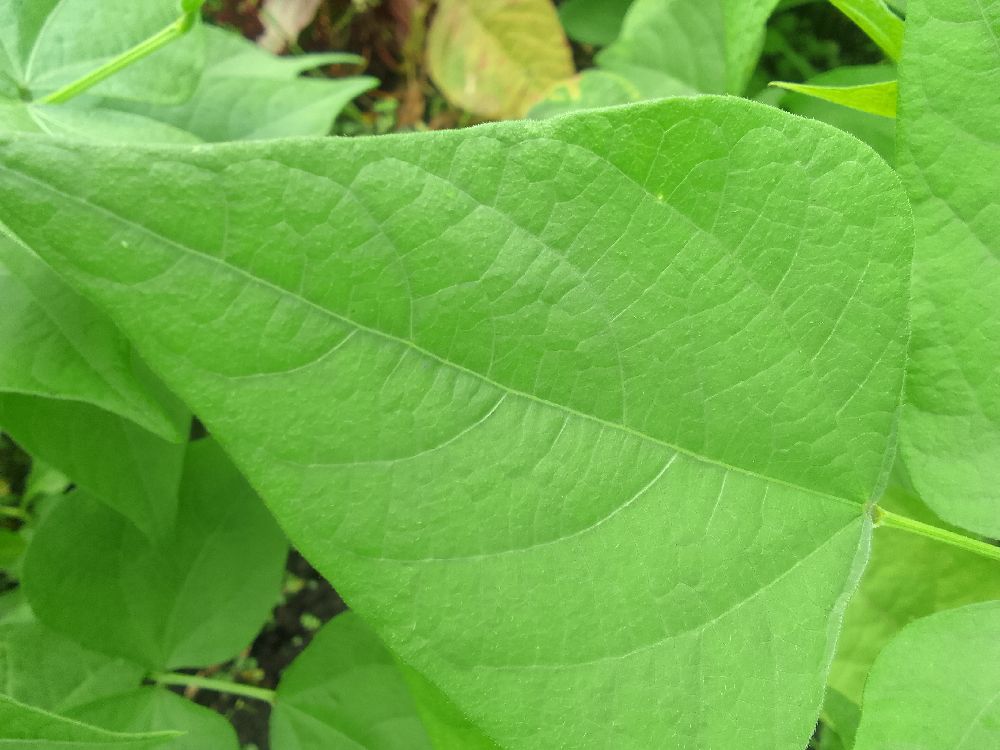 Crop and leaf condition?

common bean, healthy
